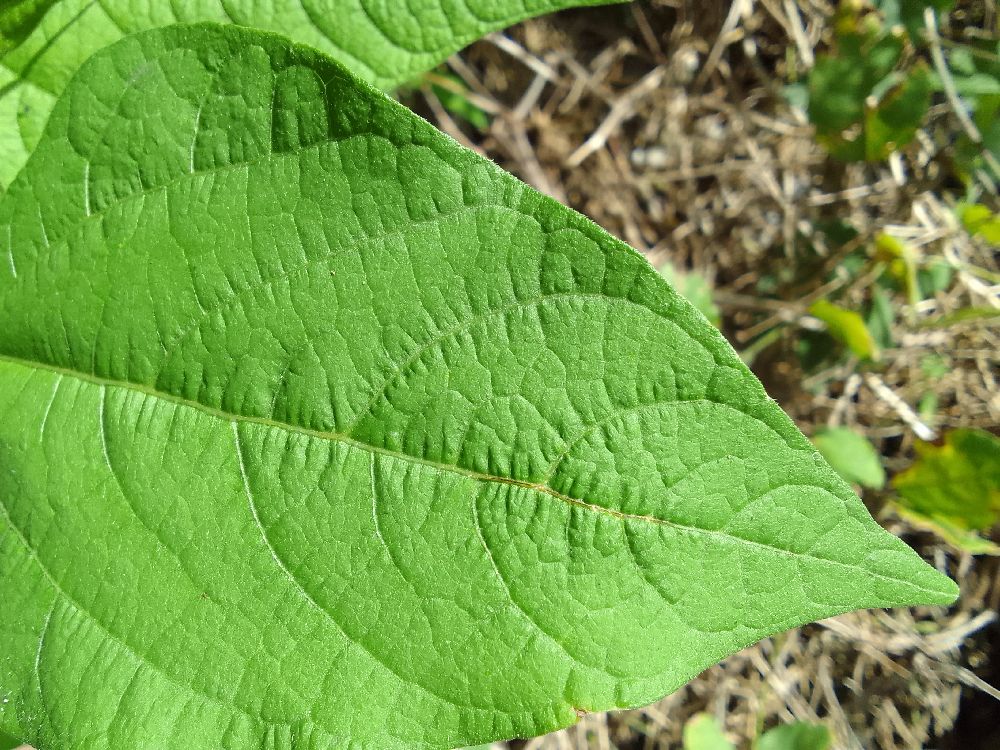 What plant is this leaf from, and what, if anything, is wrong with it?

common bean, healthy
